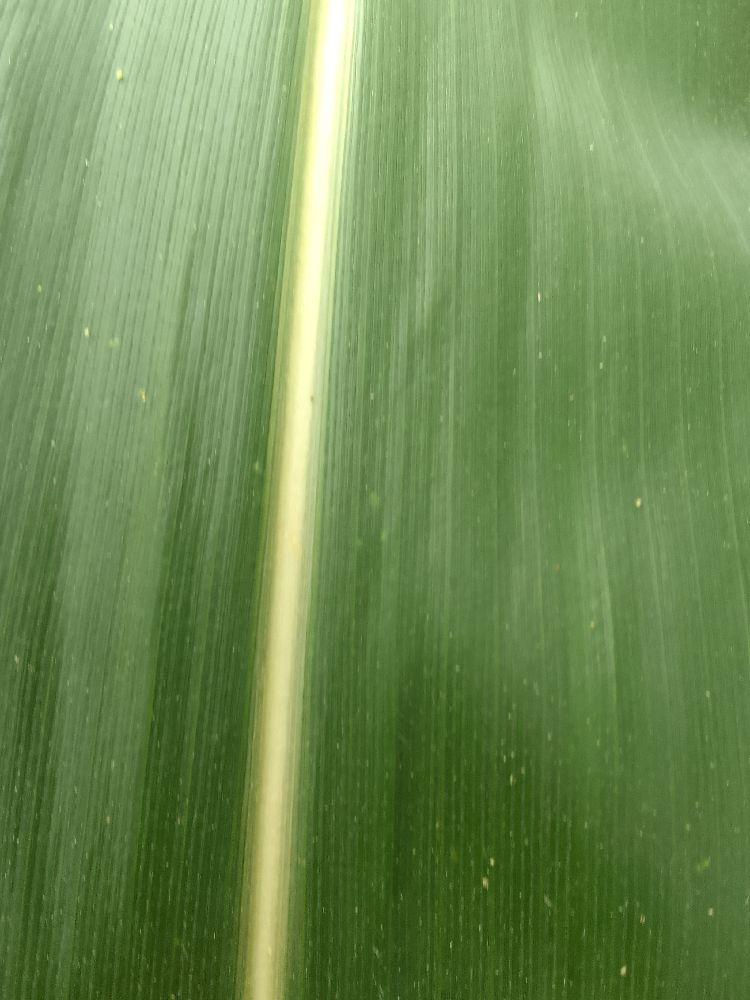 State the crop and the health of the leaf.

maize, healthy
